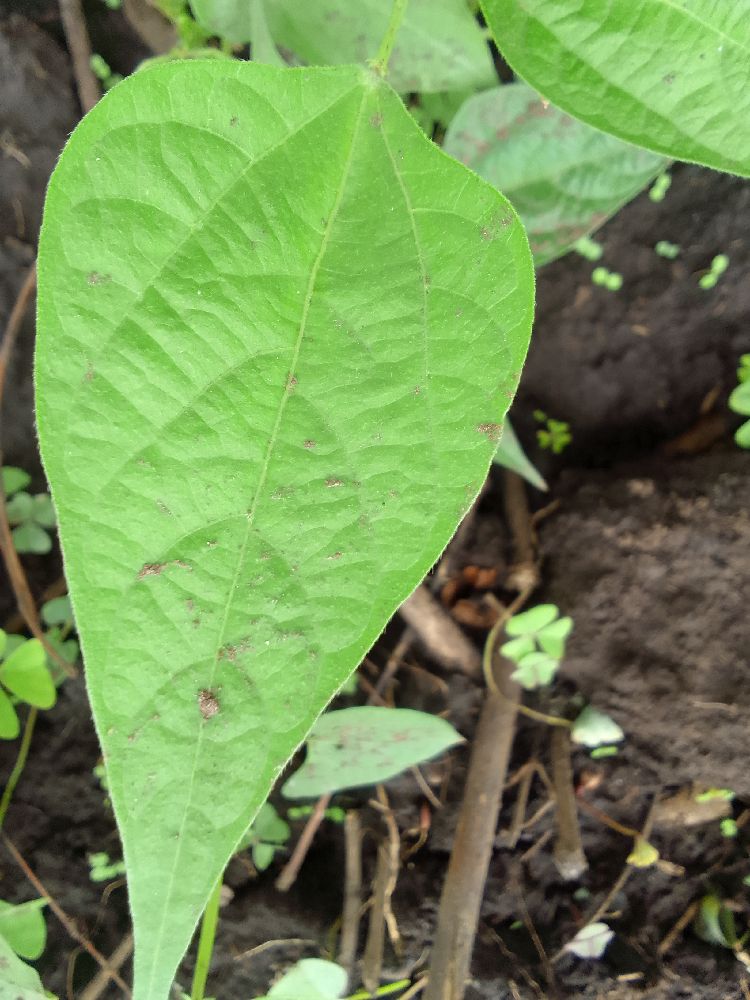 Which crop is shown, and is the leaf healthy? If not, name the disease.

common bean, healthy
